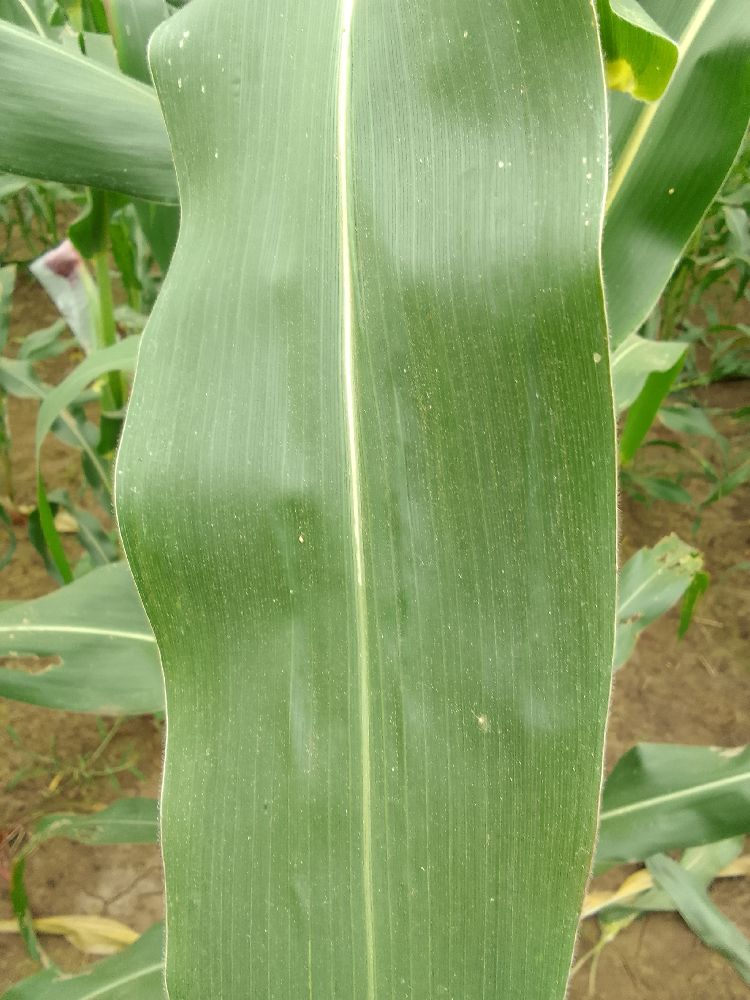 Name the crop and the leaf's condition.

maize, healthy
